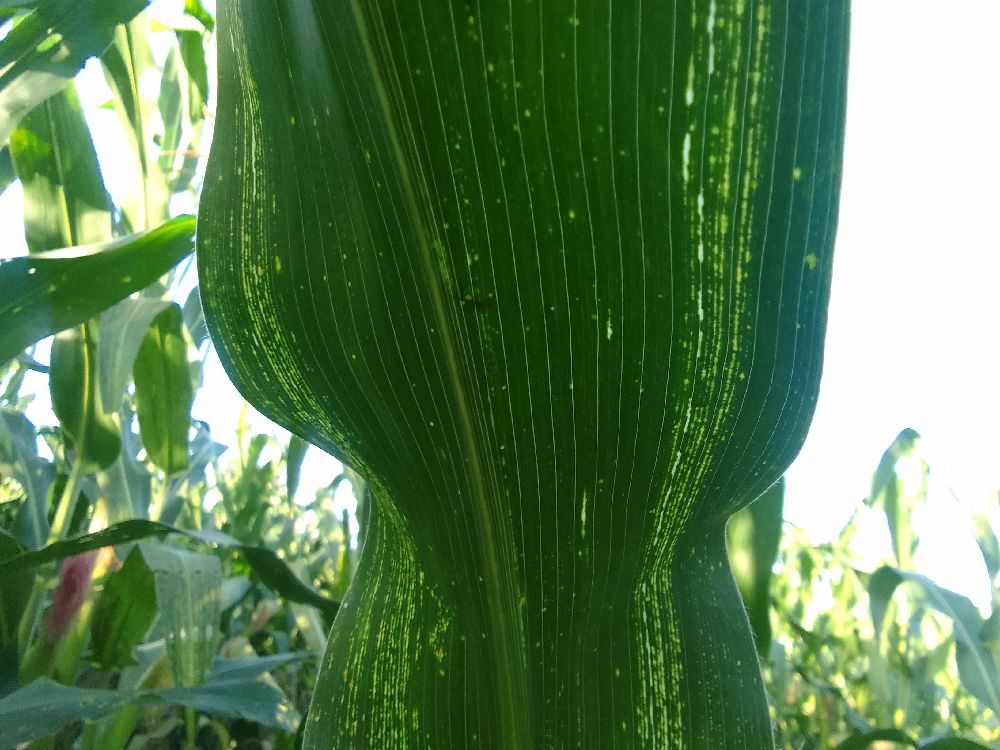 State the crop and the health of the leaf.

maize, maize streak virus
